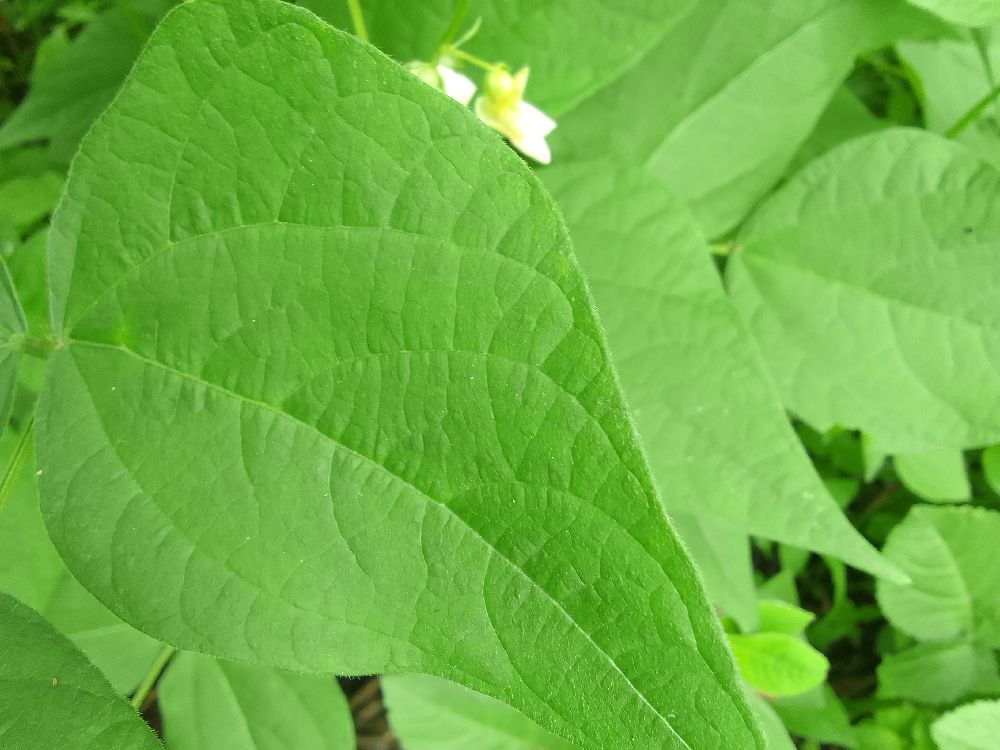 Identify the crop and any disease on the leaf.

common bean, healthy
